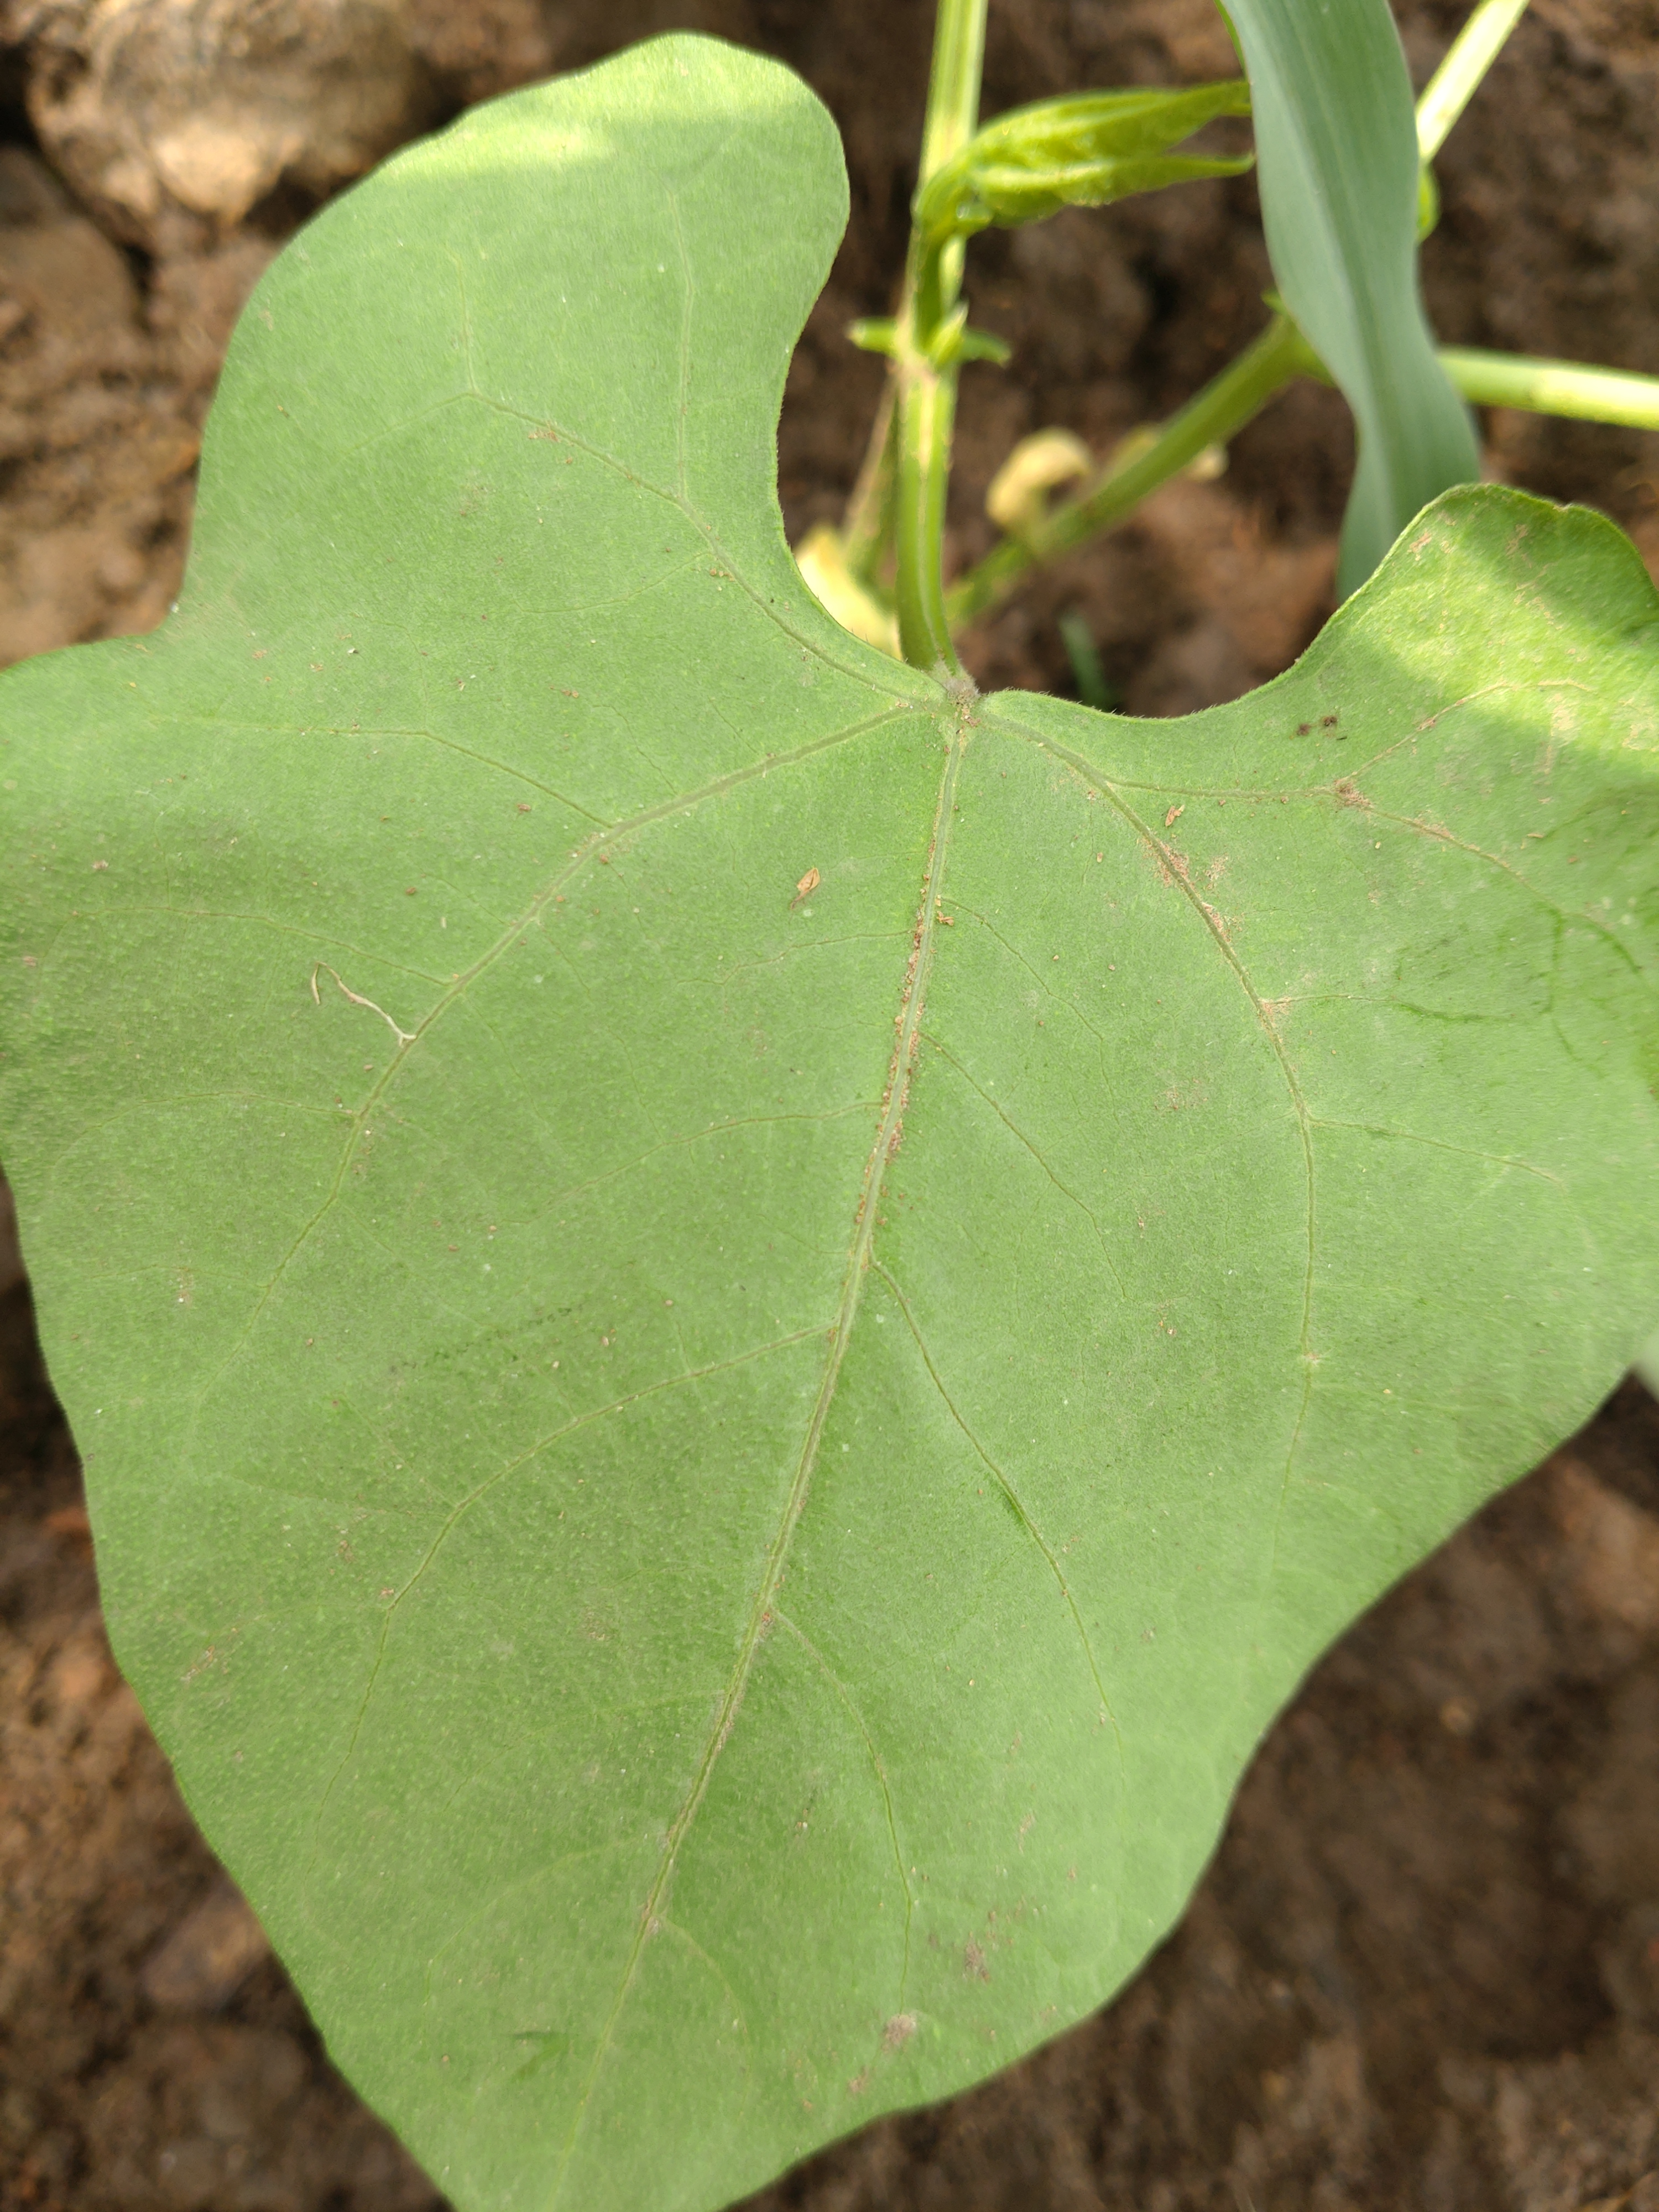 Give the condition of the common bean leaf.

healthy
